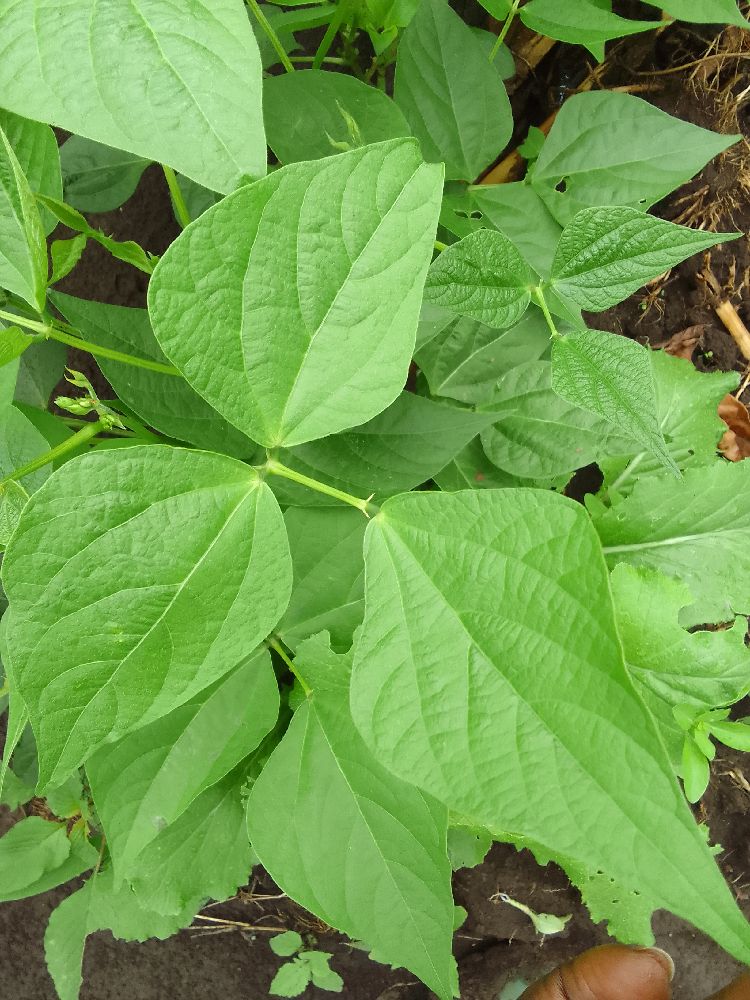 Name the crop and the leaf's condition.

common bean, healthy
